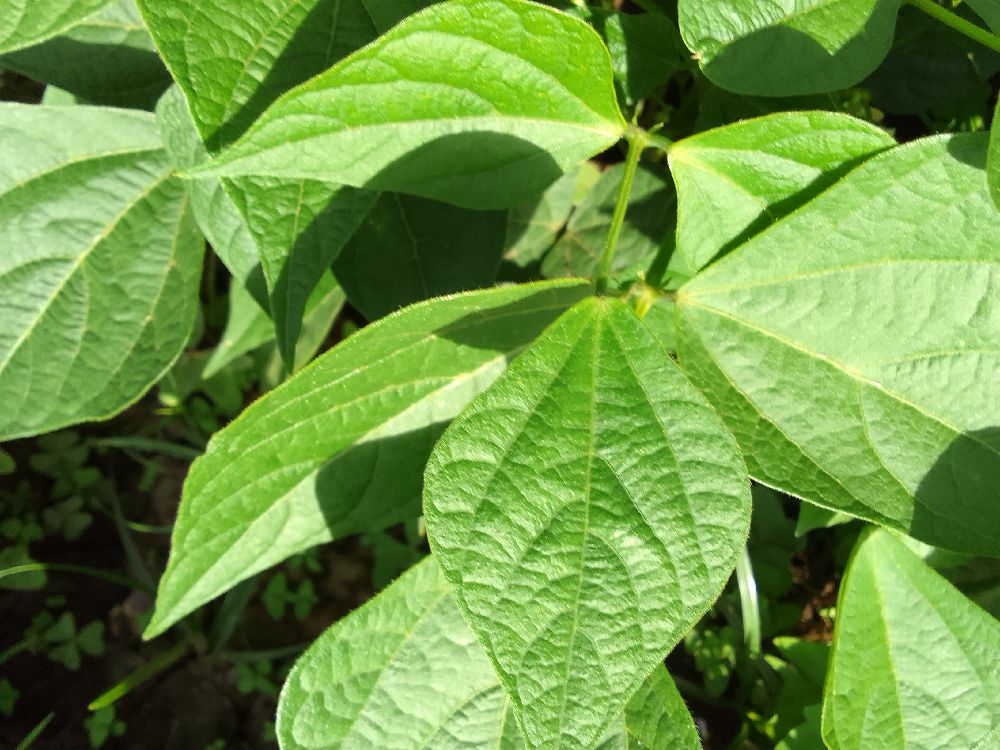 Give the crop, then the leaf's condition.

common bean, healthy
